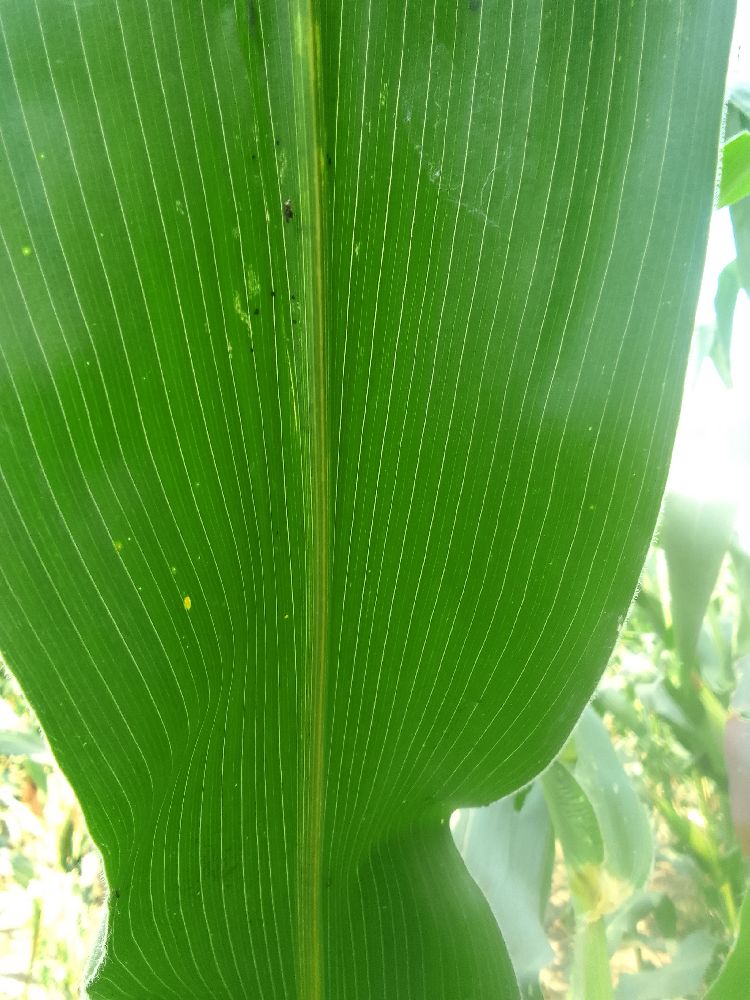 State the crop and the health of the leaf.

maize, healthy
